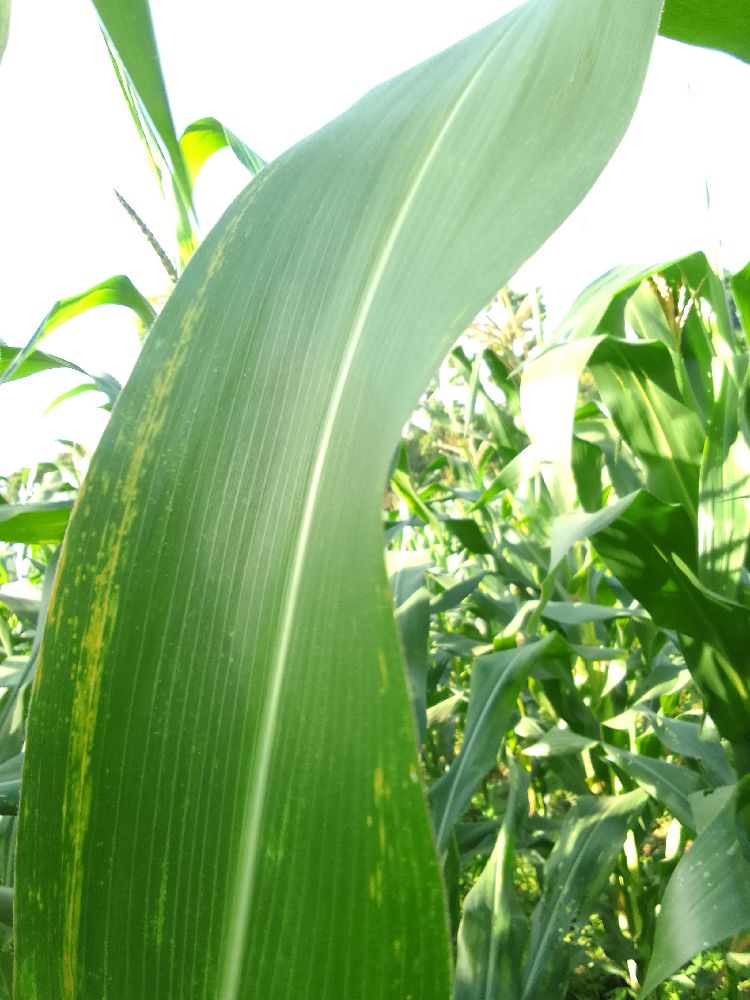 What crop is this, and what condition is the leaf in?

maize, maize lethal necrosis
